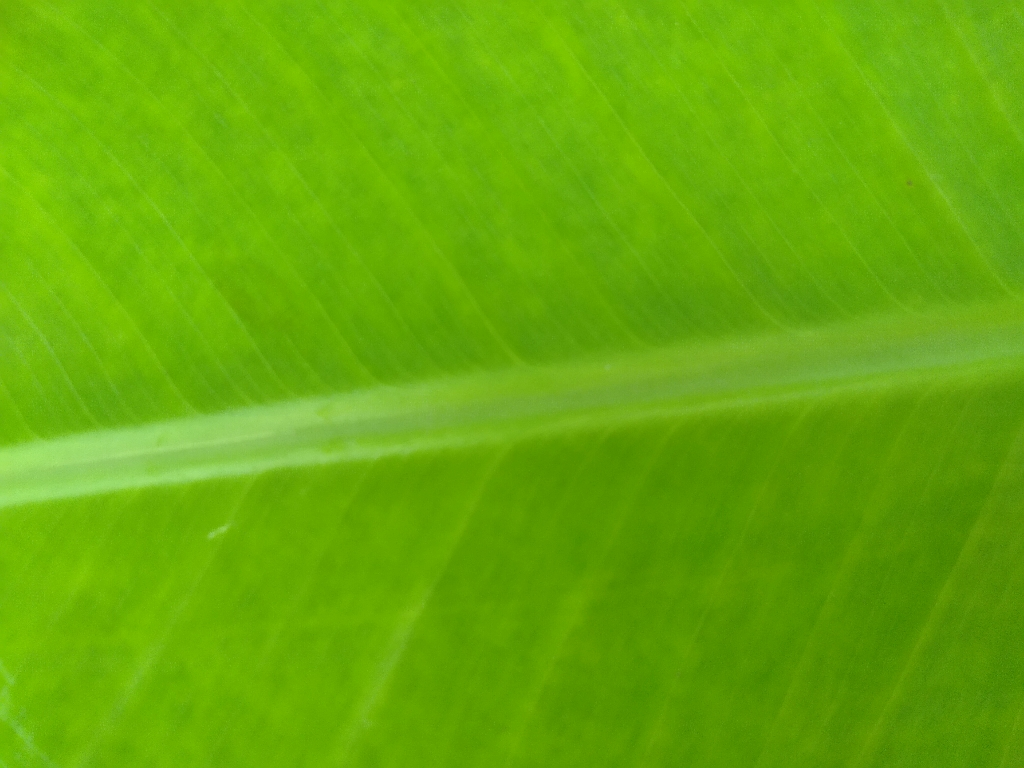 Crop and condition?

banana, healthy
